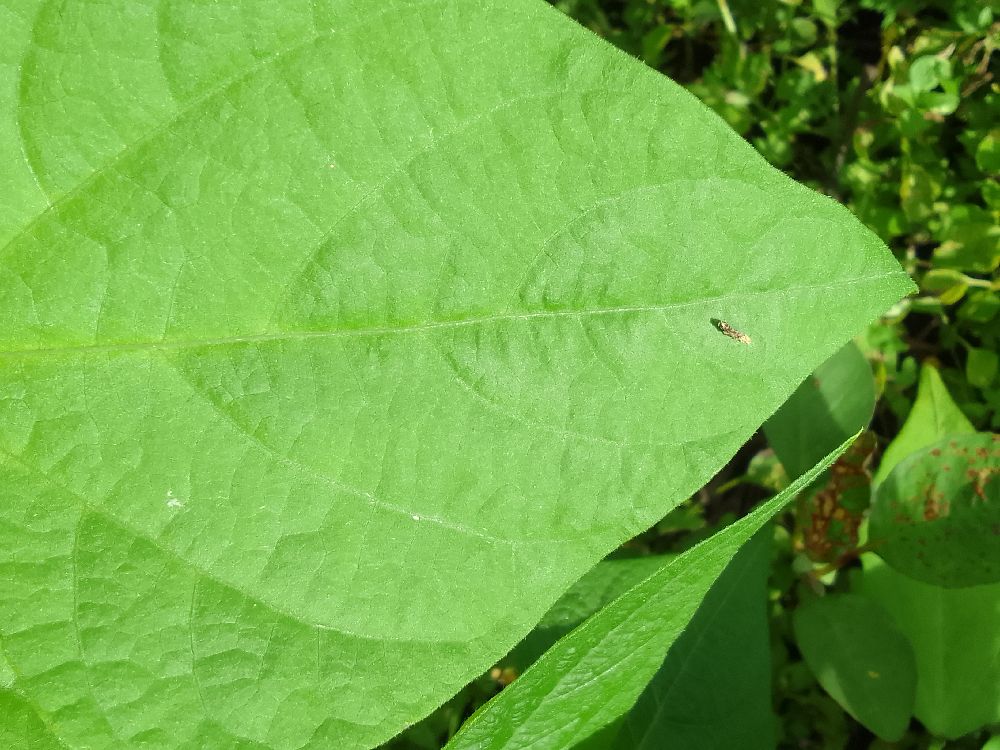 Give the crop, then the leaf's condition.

common bean, healthy
